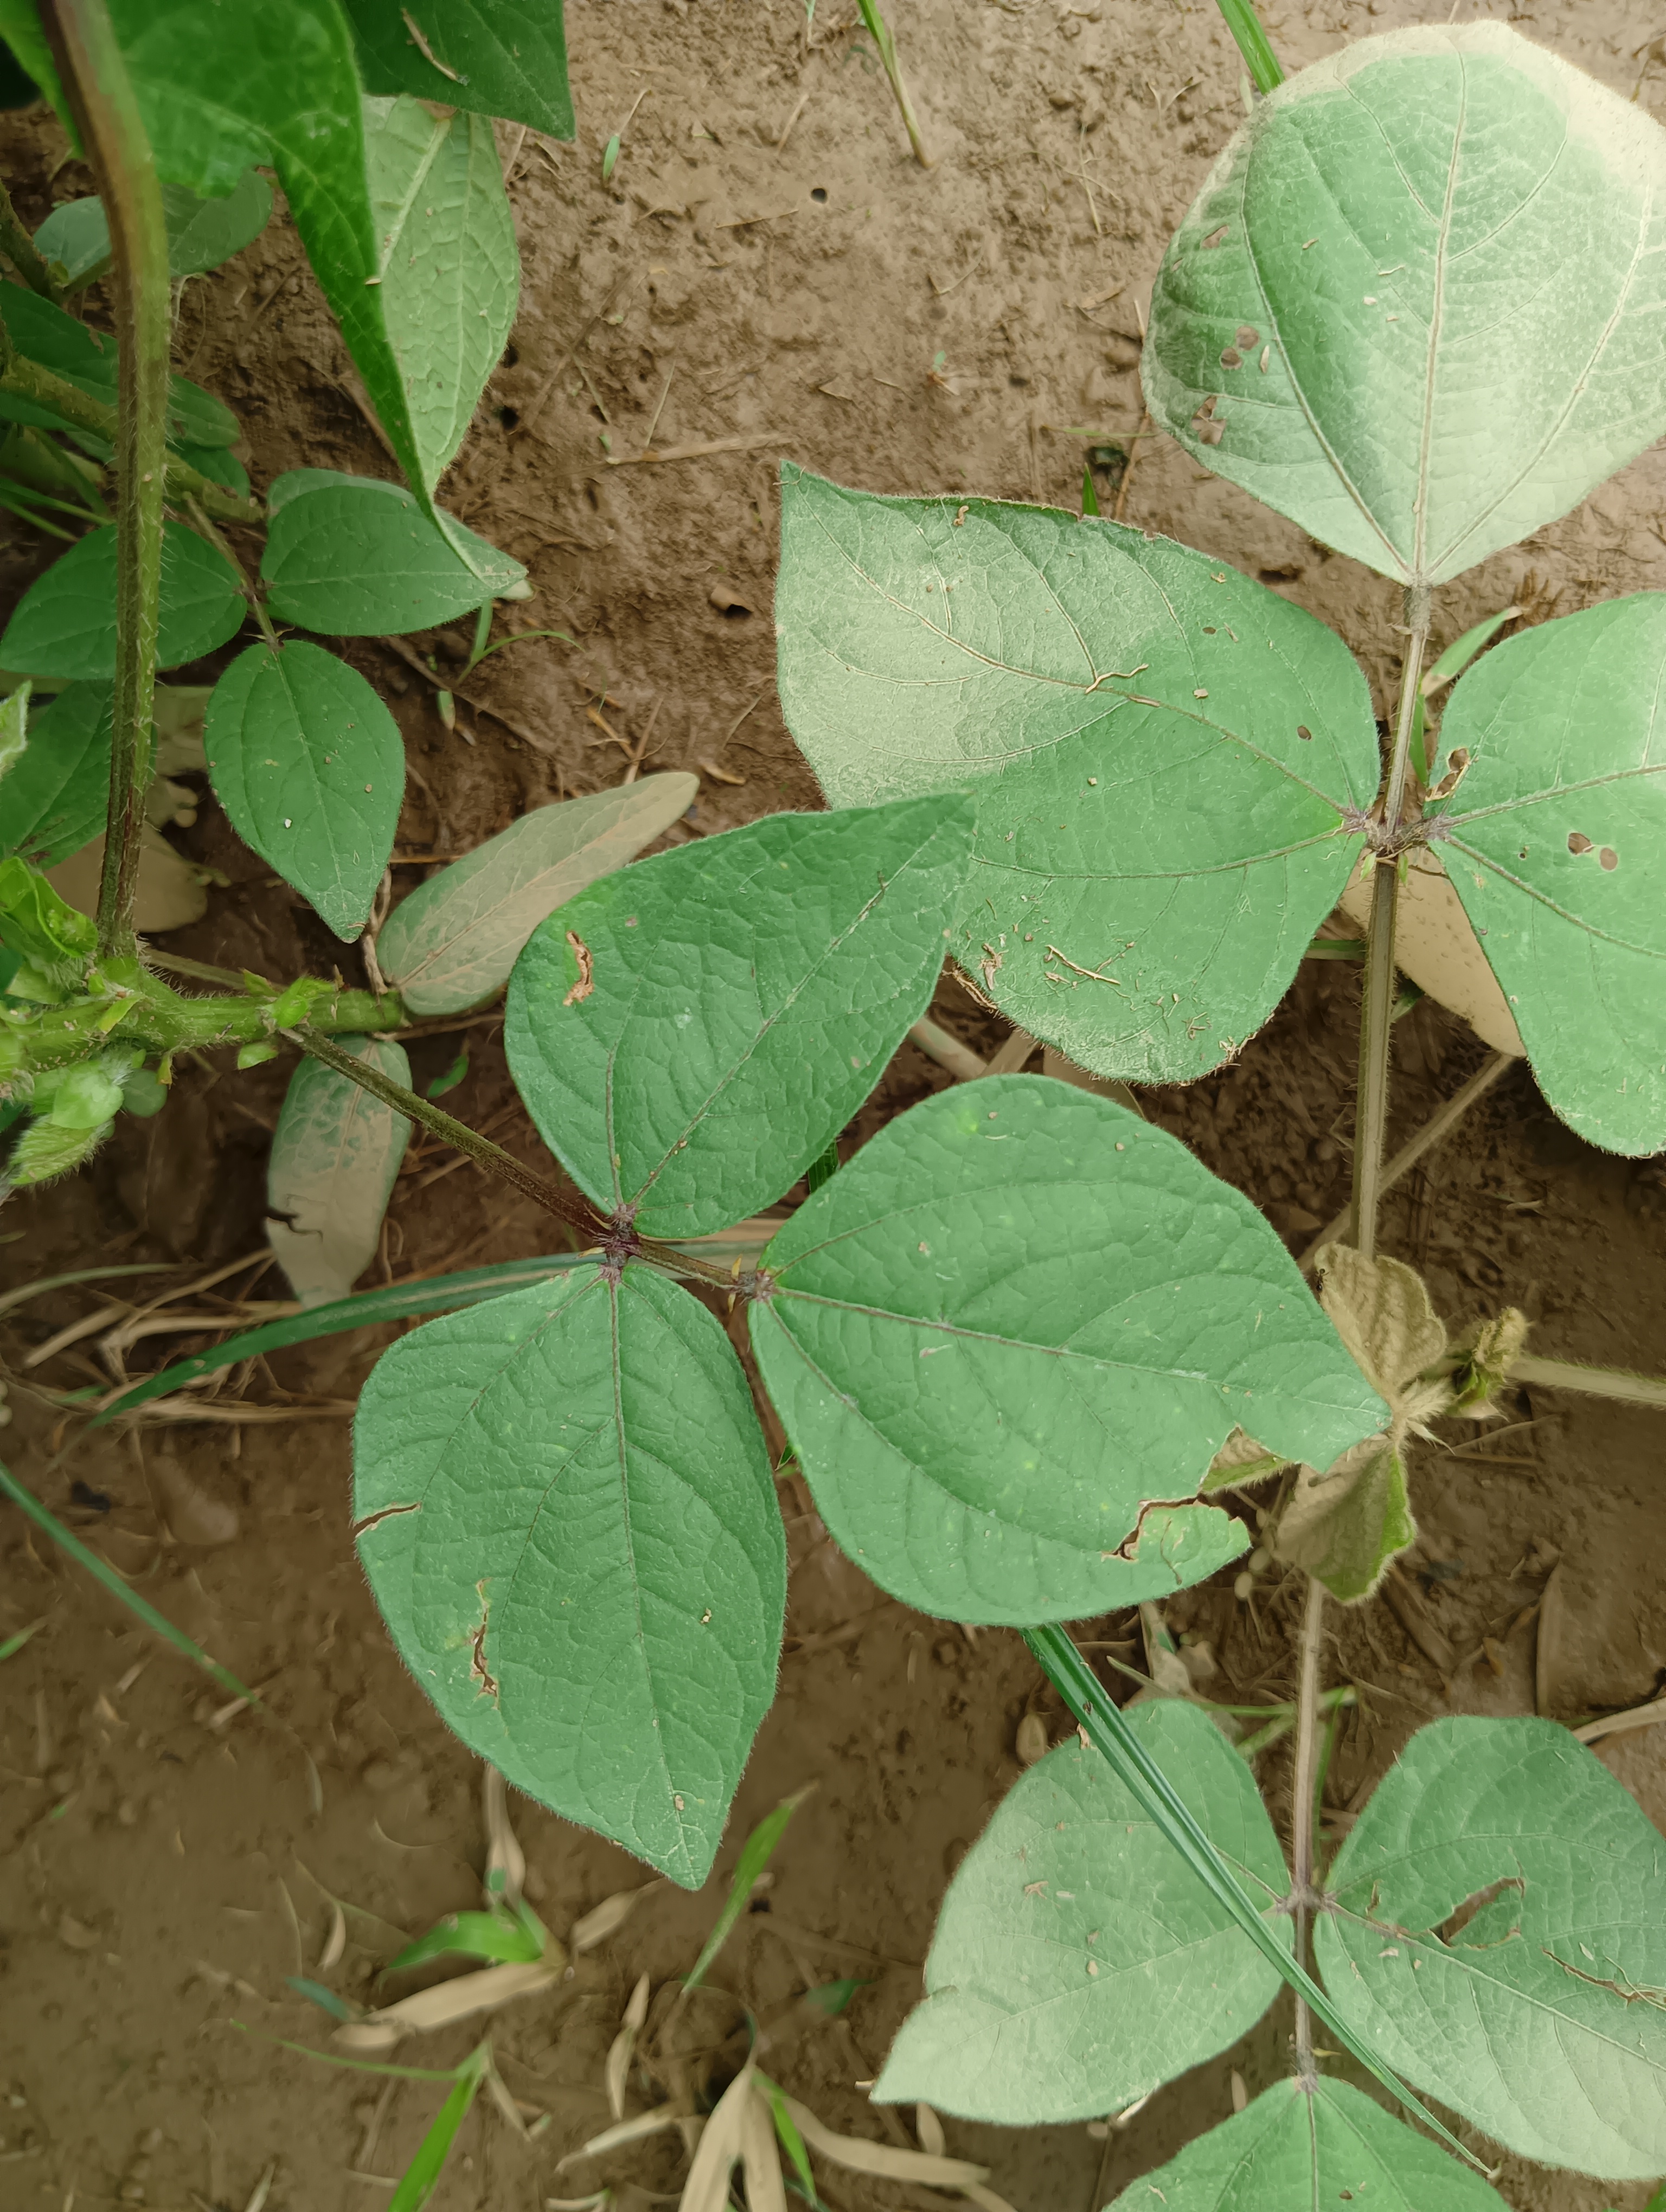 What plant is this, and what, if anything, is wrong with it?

mungbean, healthy
